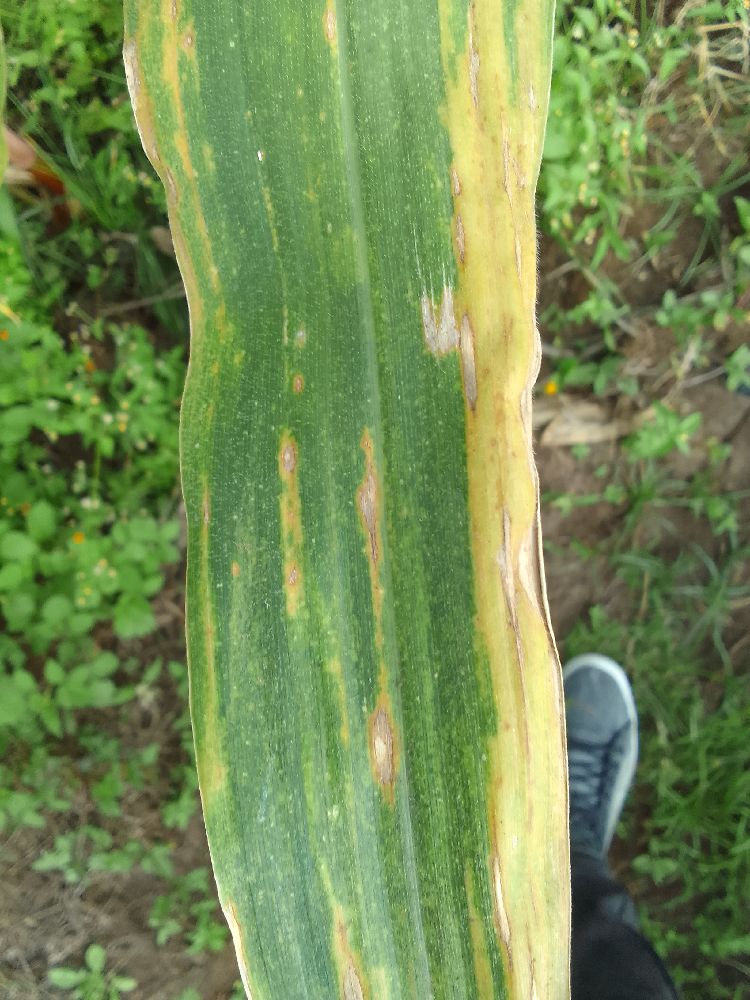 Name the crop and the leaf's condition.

maize, maize lethal necrosis
